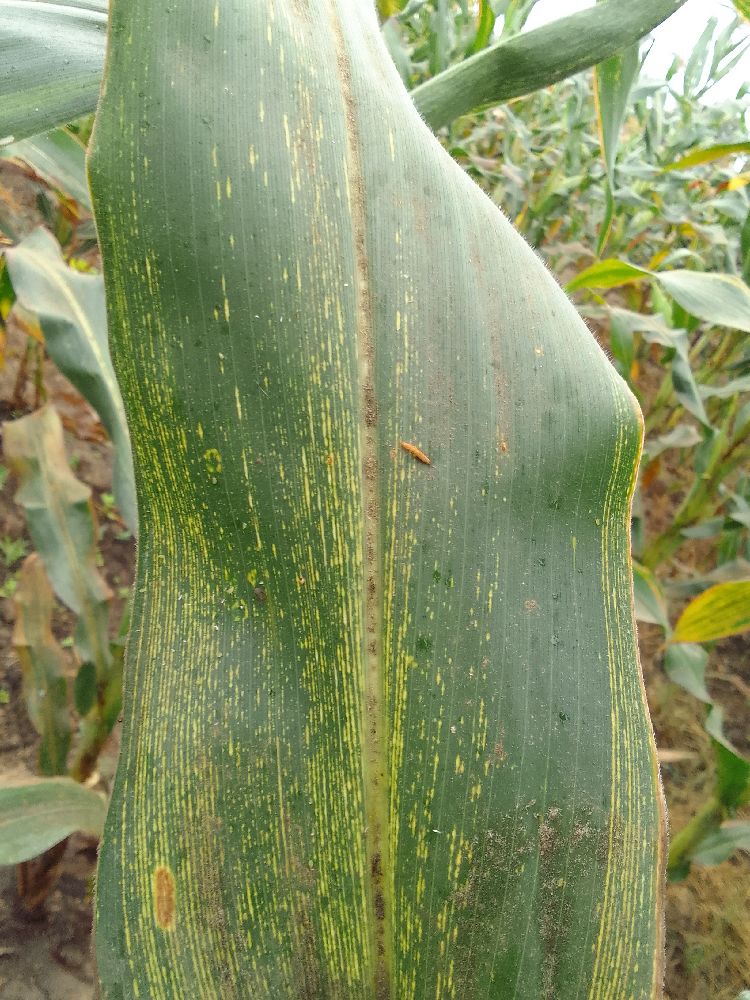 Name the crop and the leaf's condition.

maize, maize streak virus
